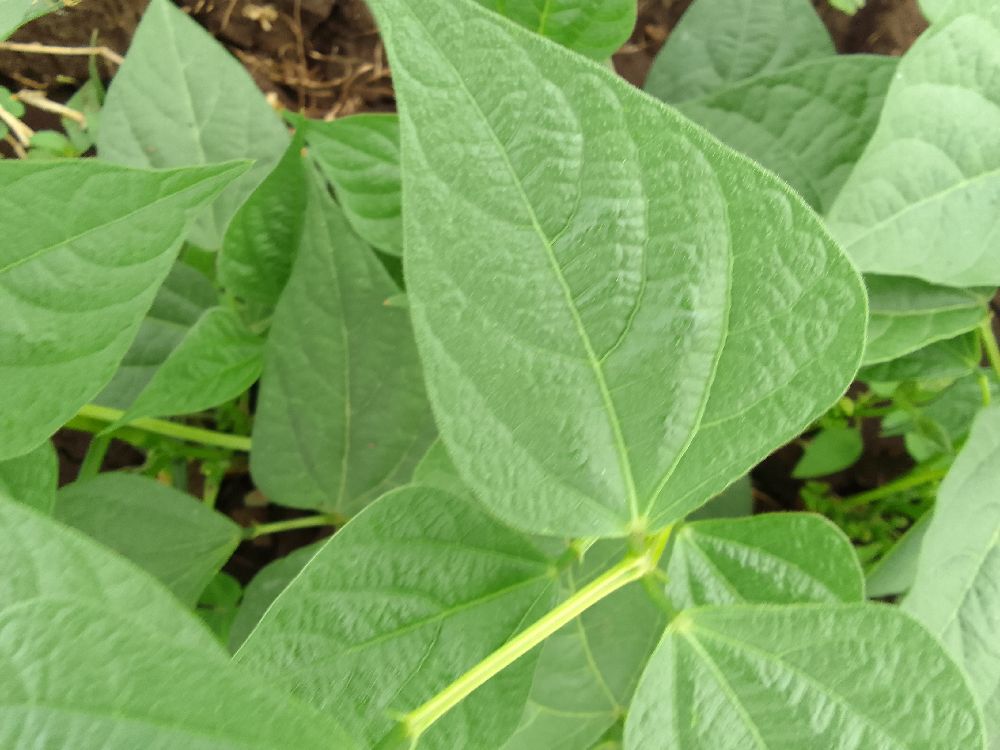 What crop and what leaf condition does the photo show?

common bean, healthy
